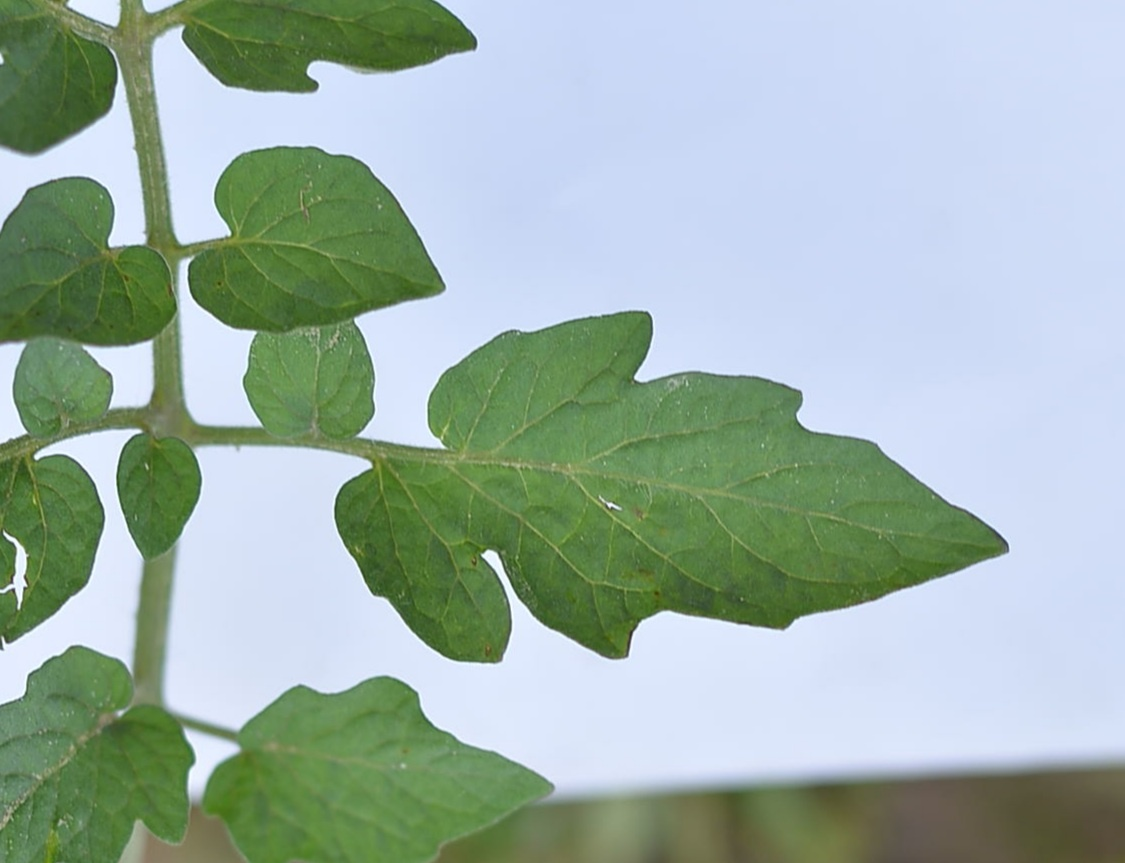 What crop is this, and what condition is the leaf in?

tomato, healthy
